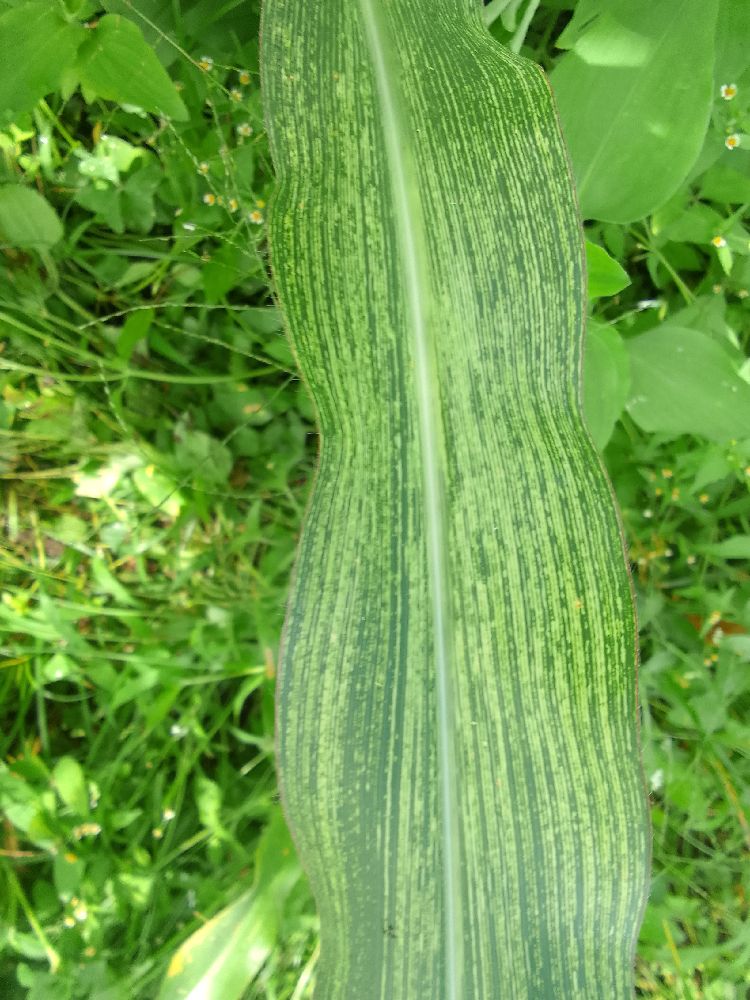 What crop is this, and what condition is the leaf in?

maize, maize streak virus
